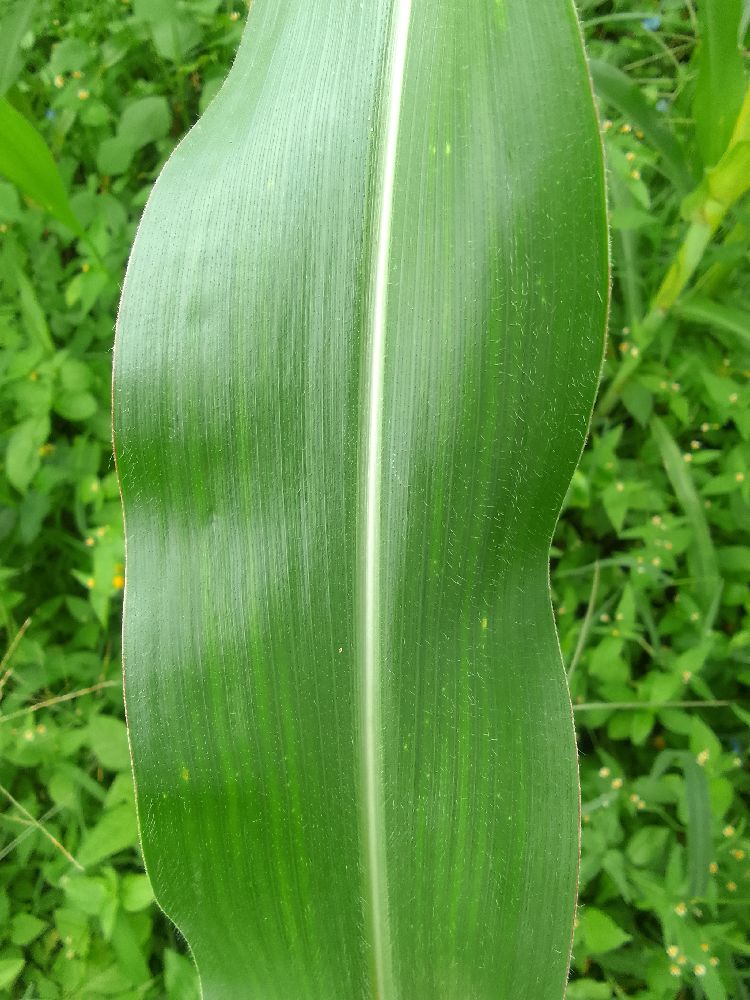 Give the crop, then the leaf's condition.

maize, healthy
